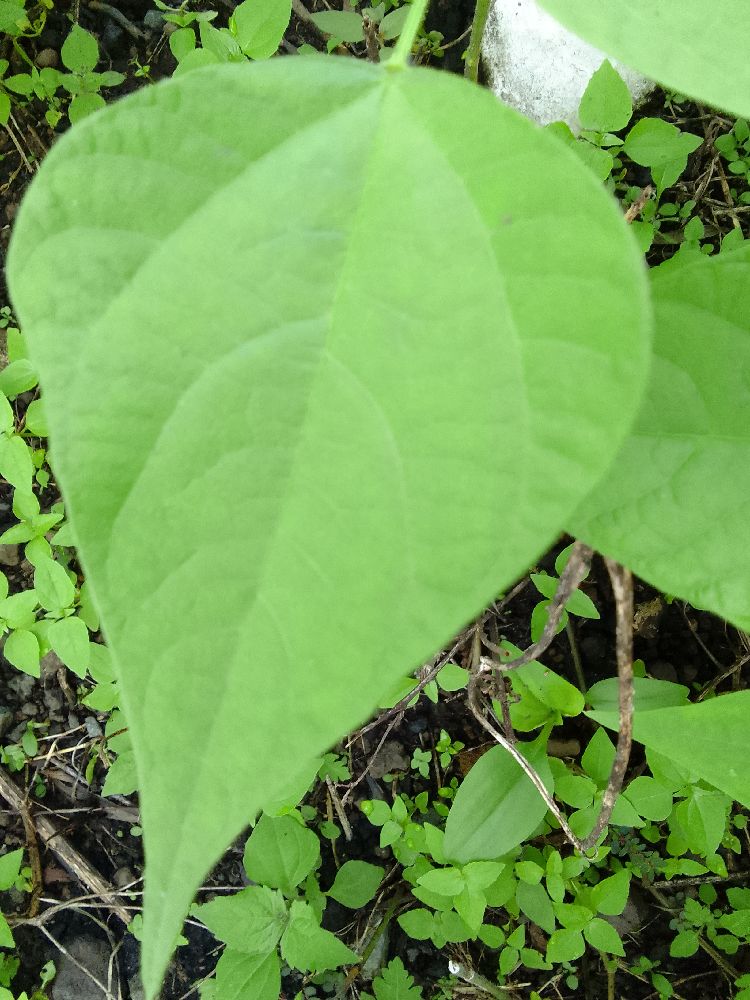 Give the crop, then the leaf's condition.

common bean, healthy
